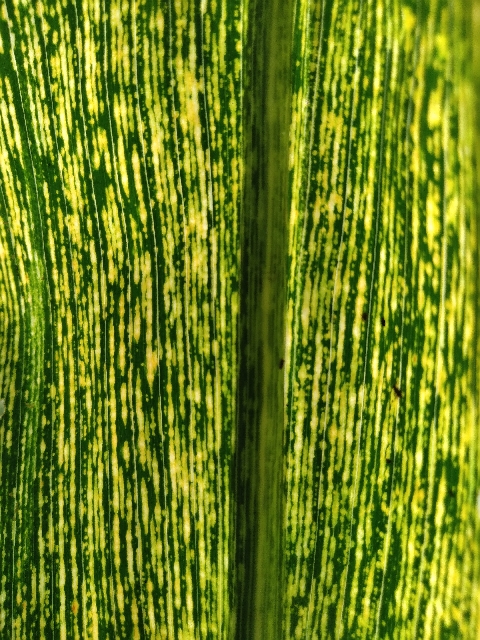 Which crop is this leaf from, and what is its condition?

maize, maize streak virus
